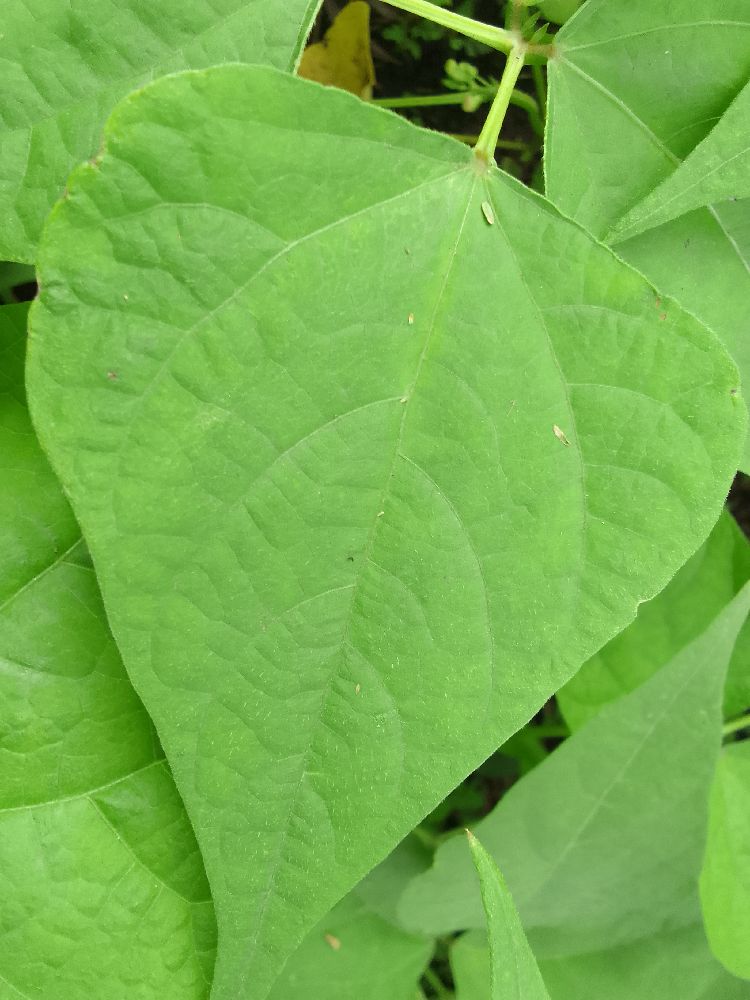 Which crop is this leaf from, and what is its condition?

common bean, healthy
